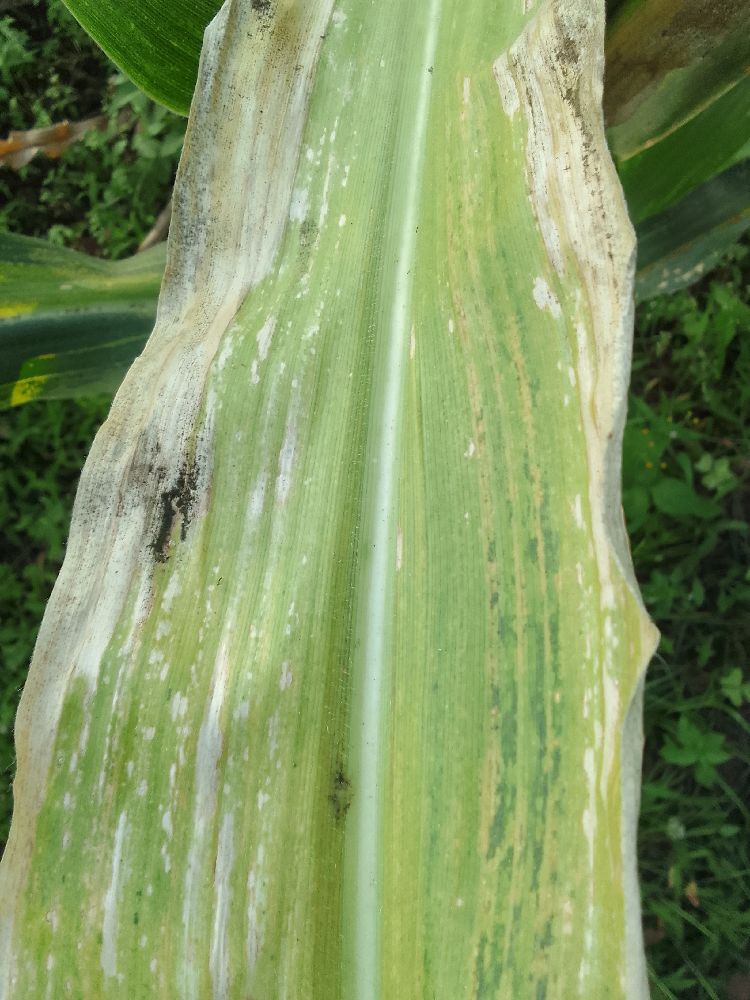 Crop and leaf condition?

maize, maize lethal necrosis
